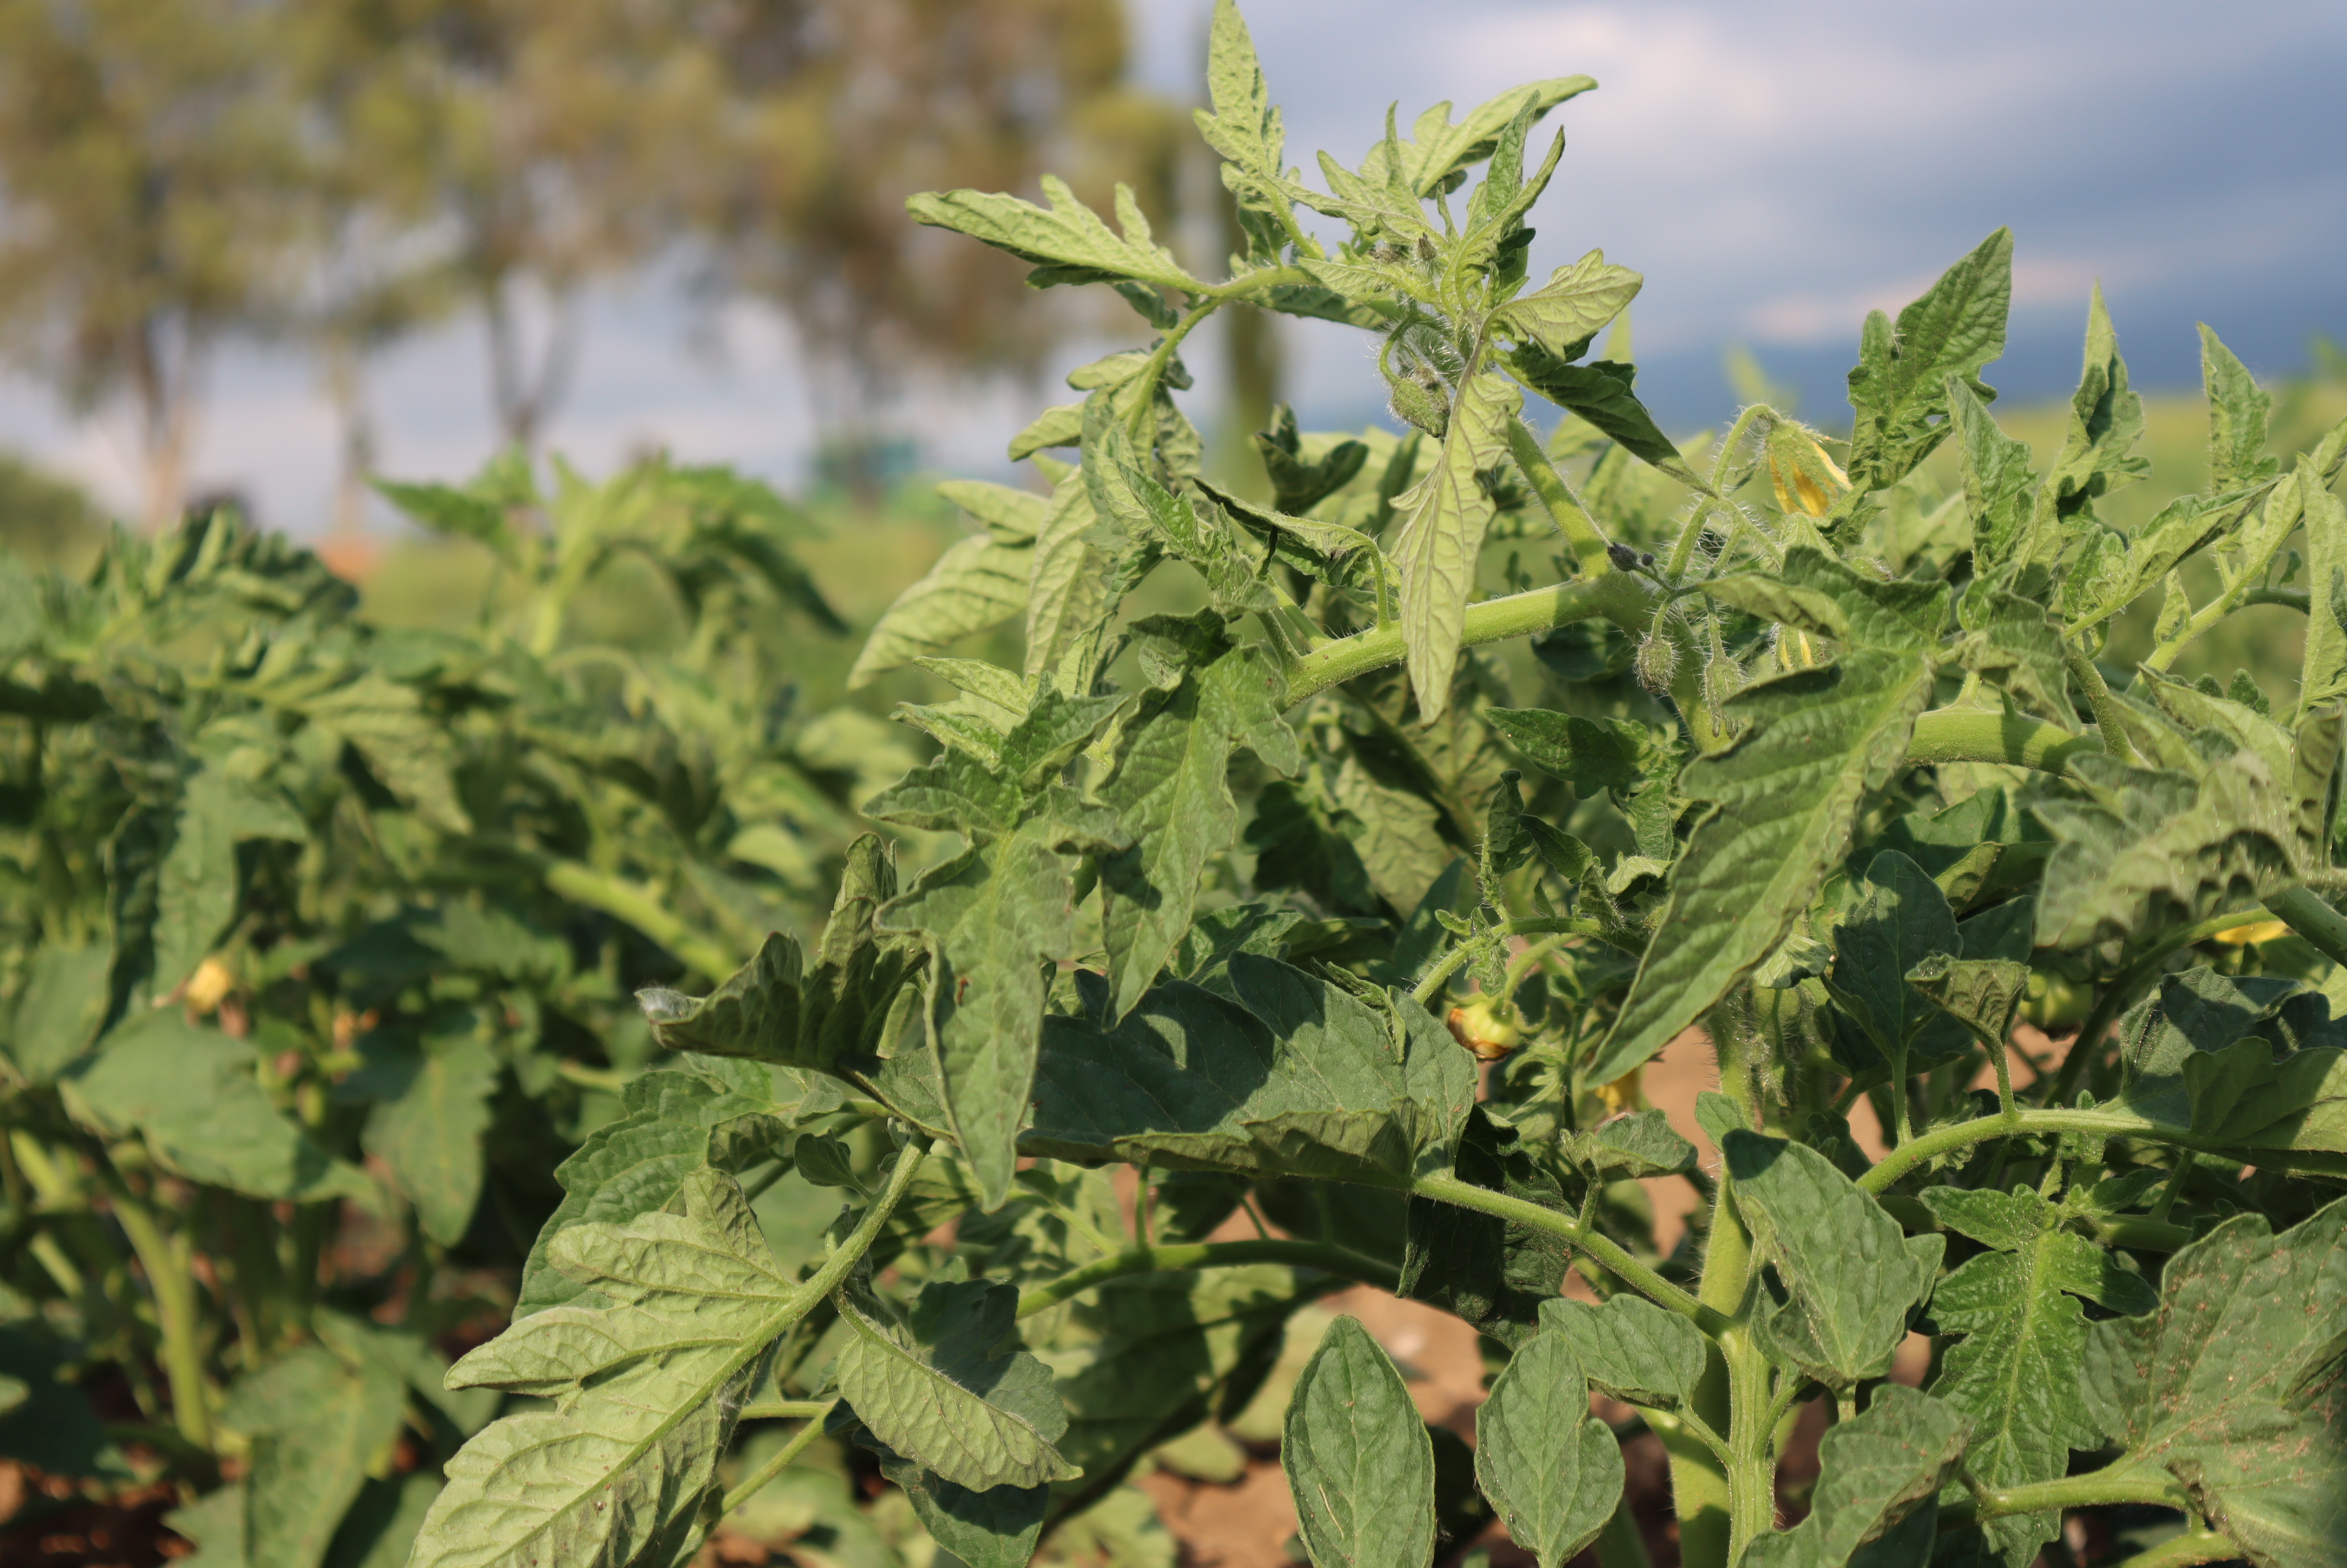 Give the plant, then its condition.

tomato, water stress
